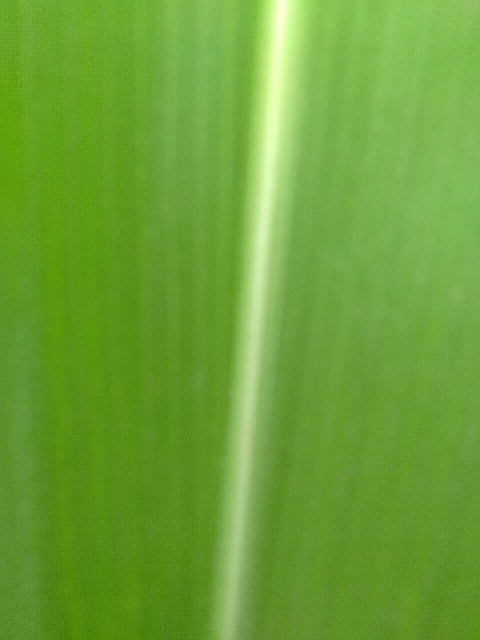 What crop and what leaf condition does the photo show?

maize, healthy
